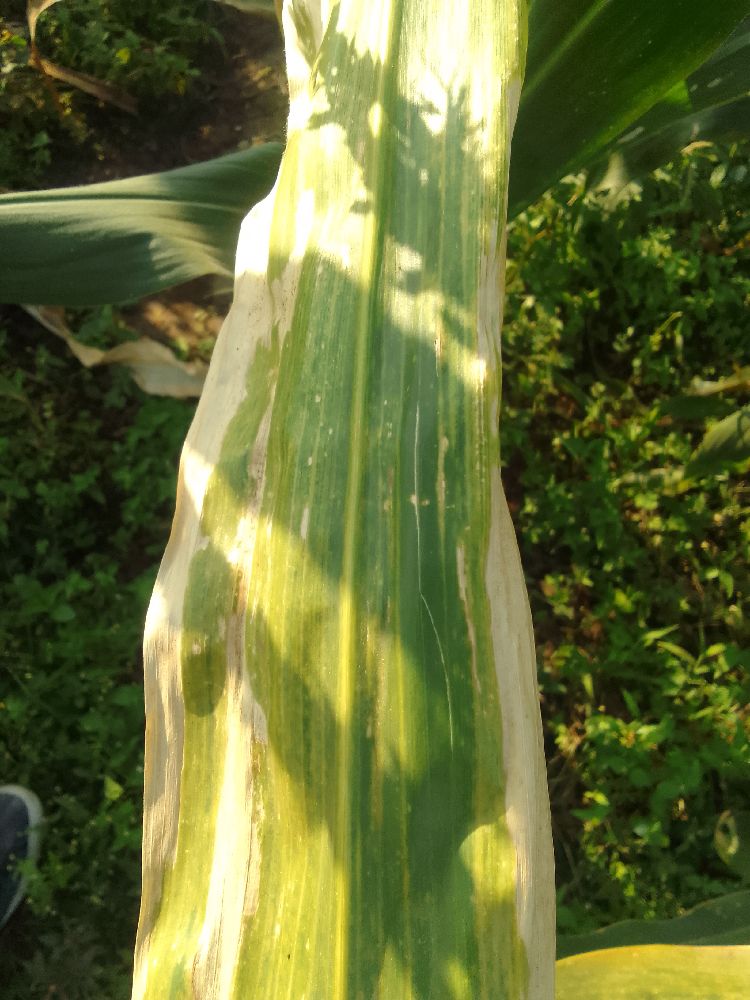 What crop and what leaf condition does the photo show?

maize, maize lethal necrosis
